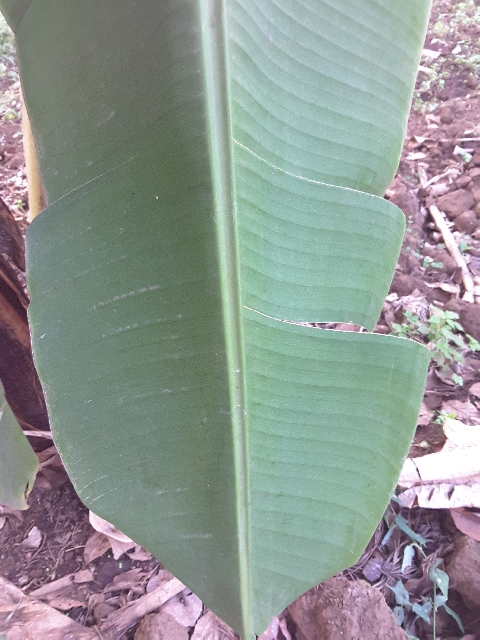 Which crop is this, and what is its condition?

banana, healthy
